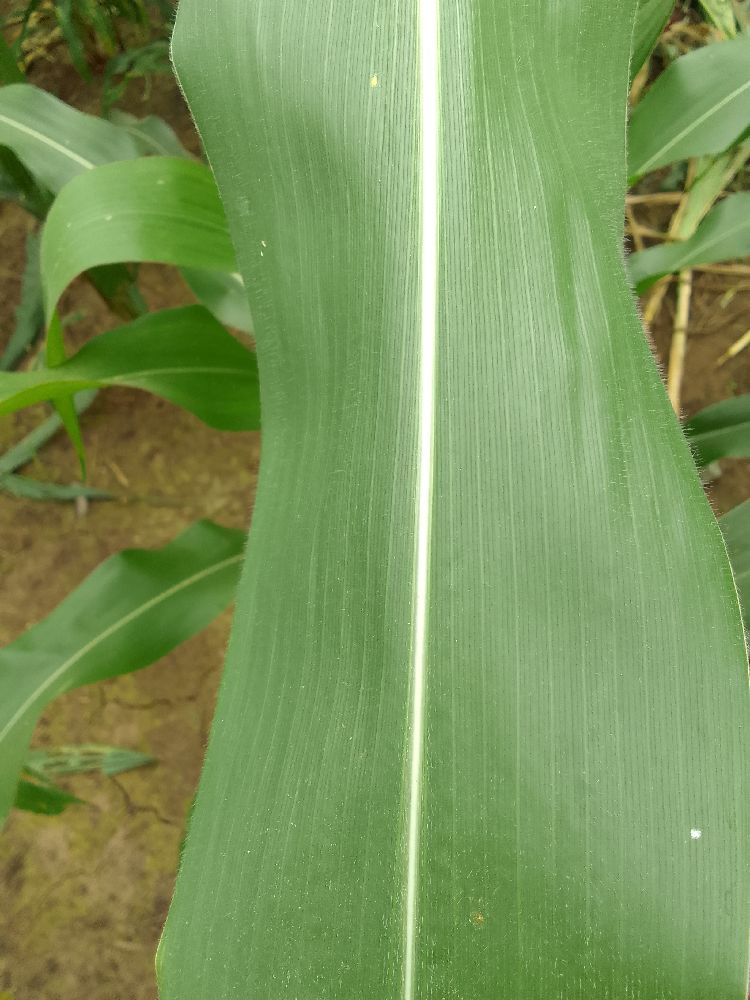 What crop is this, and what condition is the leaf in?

maize, healthy
